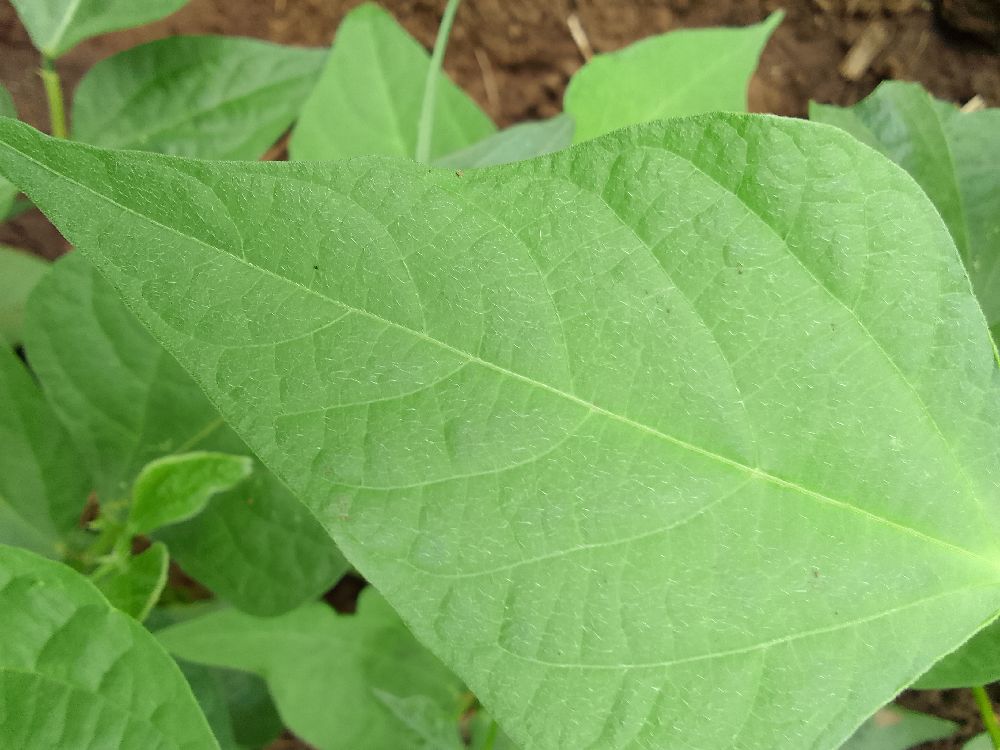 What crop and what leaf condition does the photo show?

common bean, healthy
